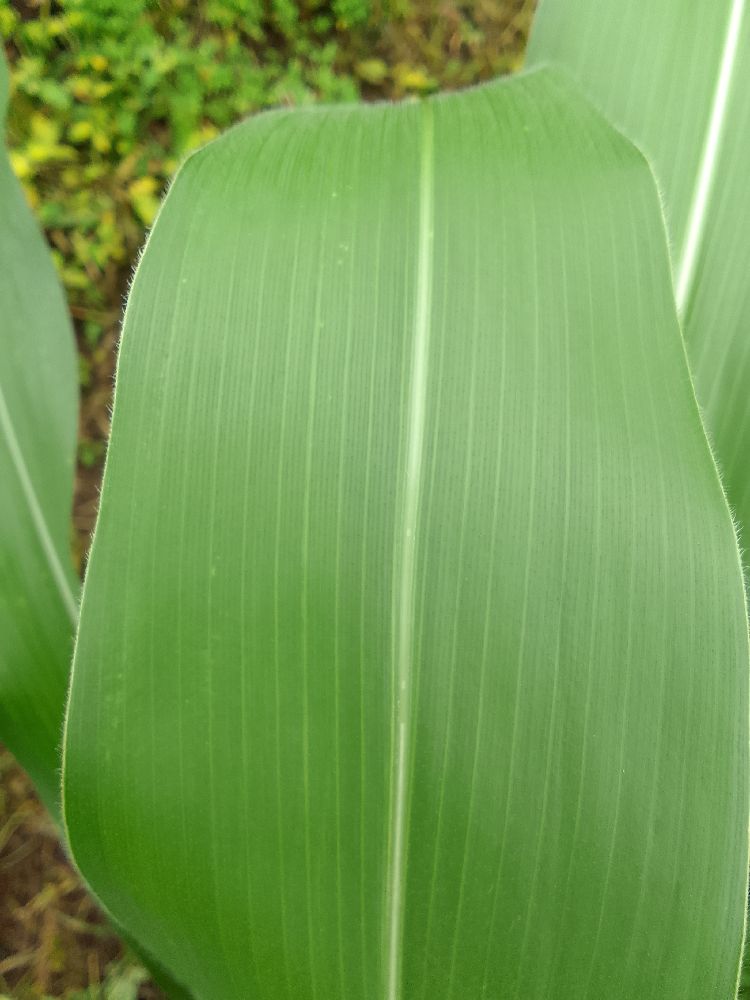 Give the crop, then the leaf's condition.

maize, healthy
